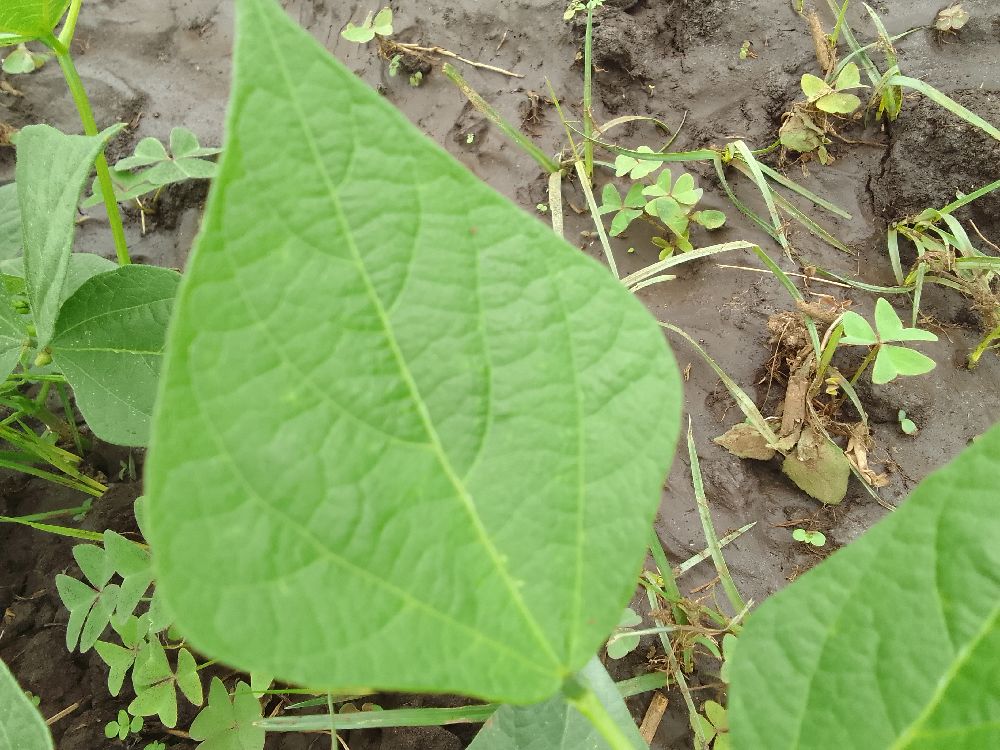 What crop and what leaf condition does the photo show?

common bean, healthy
